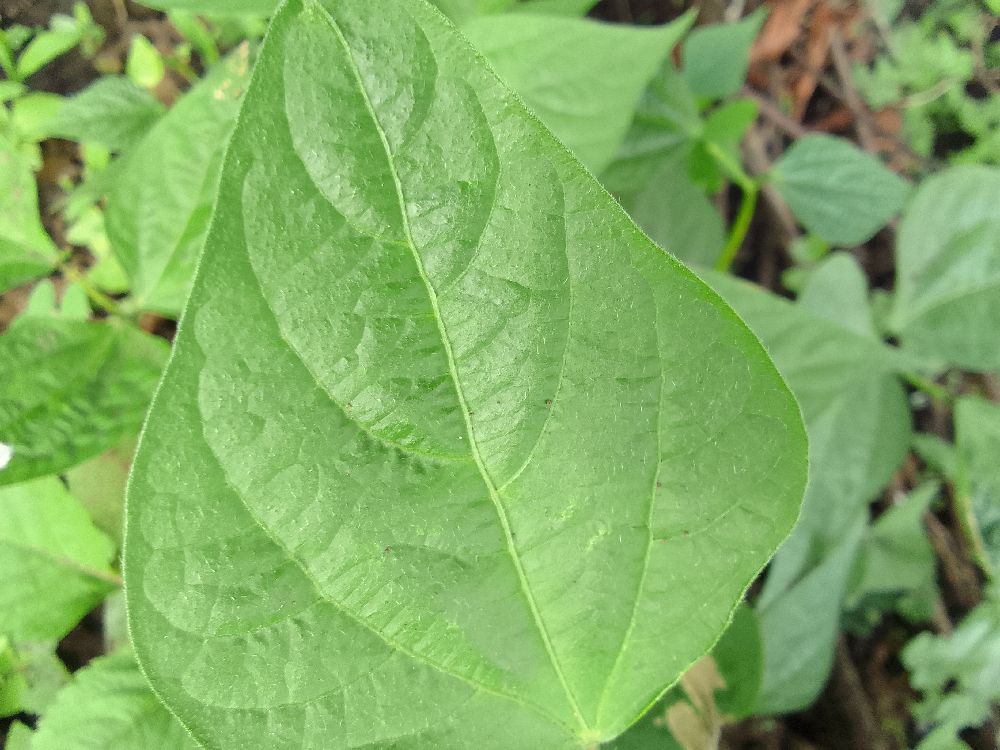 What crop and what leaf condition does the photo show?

common bean, healthy
